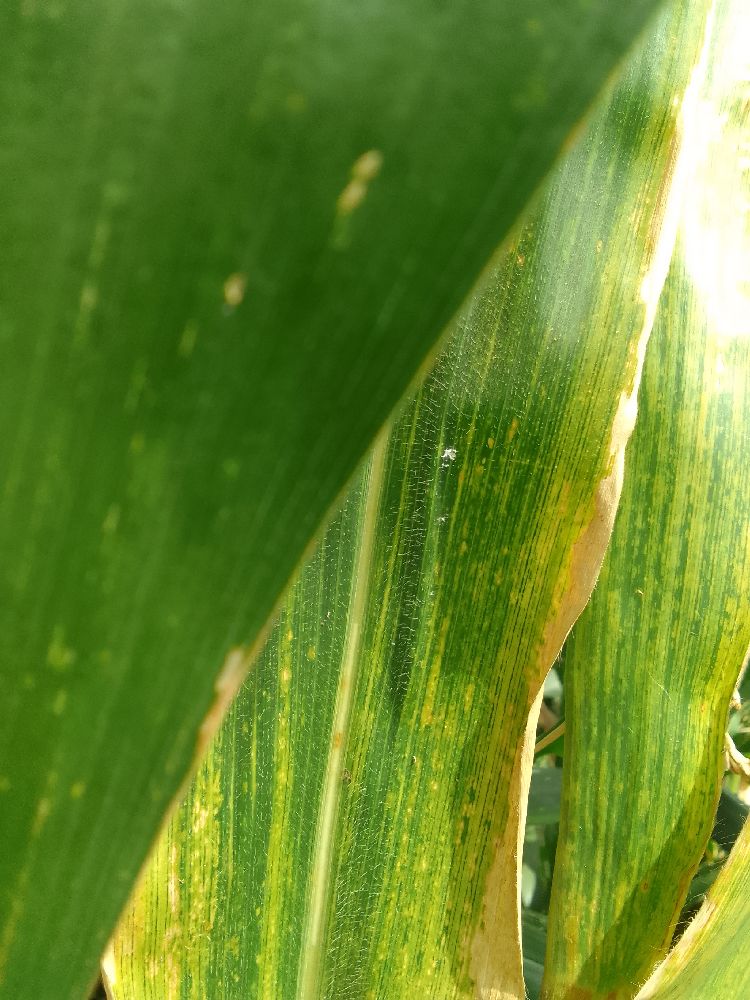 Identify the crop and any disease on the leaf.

maize, maize lethal necrosis
